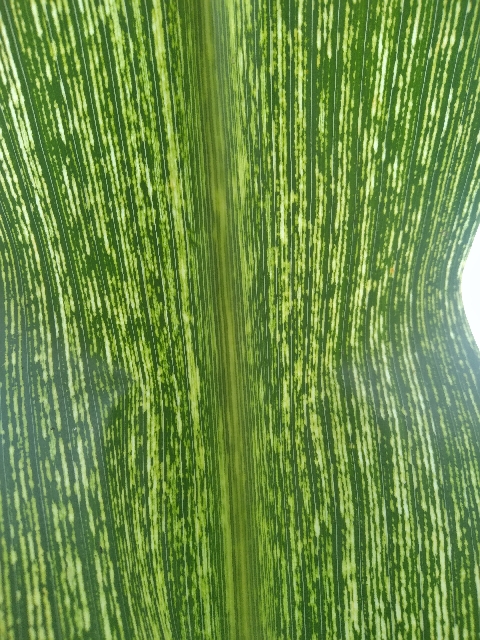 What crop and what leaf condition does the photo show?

maize, maize streak virus
